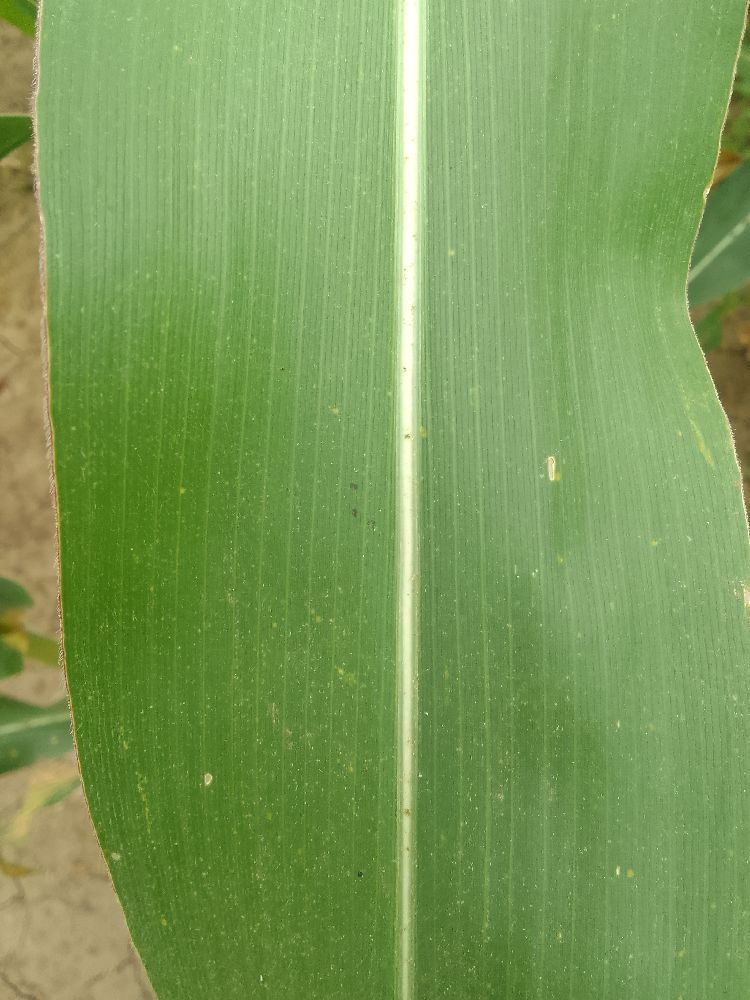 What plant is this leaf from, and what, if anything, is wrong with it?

maize, healthy
